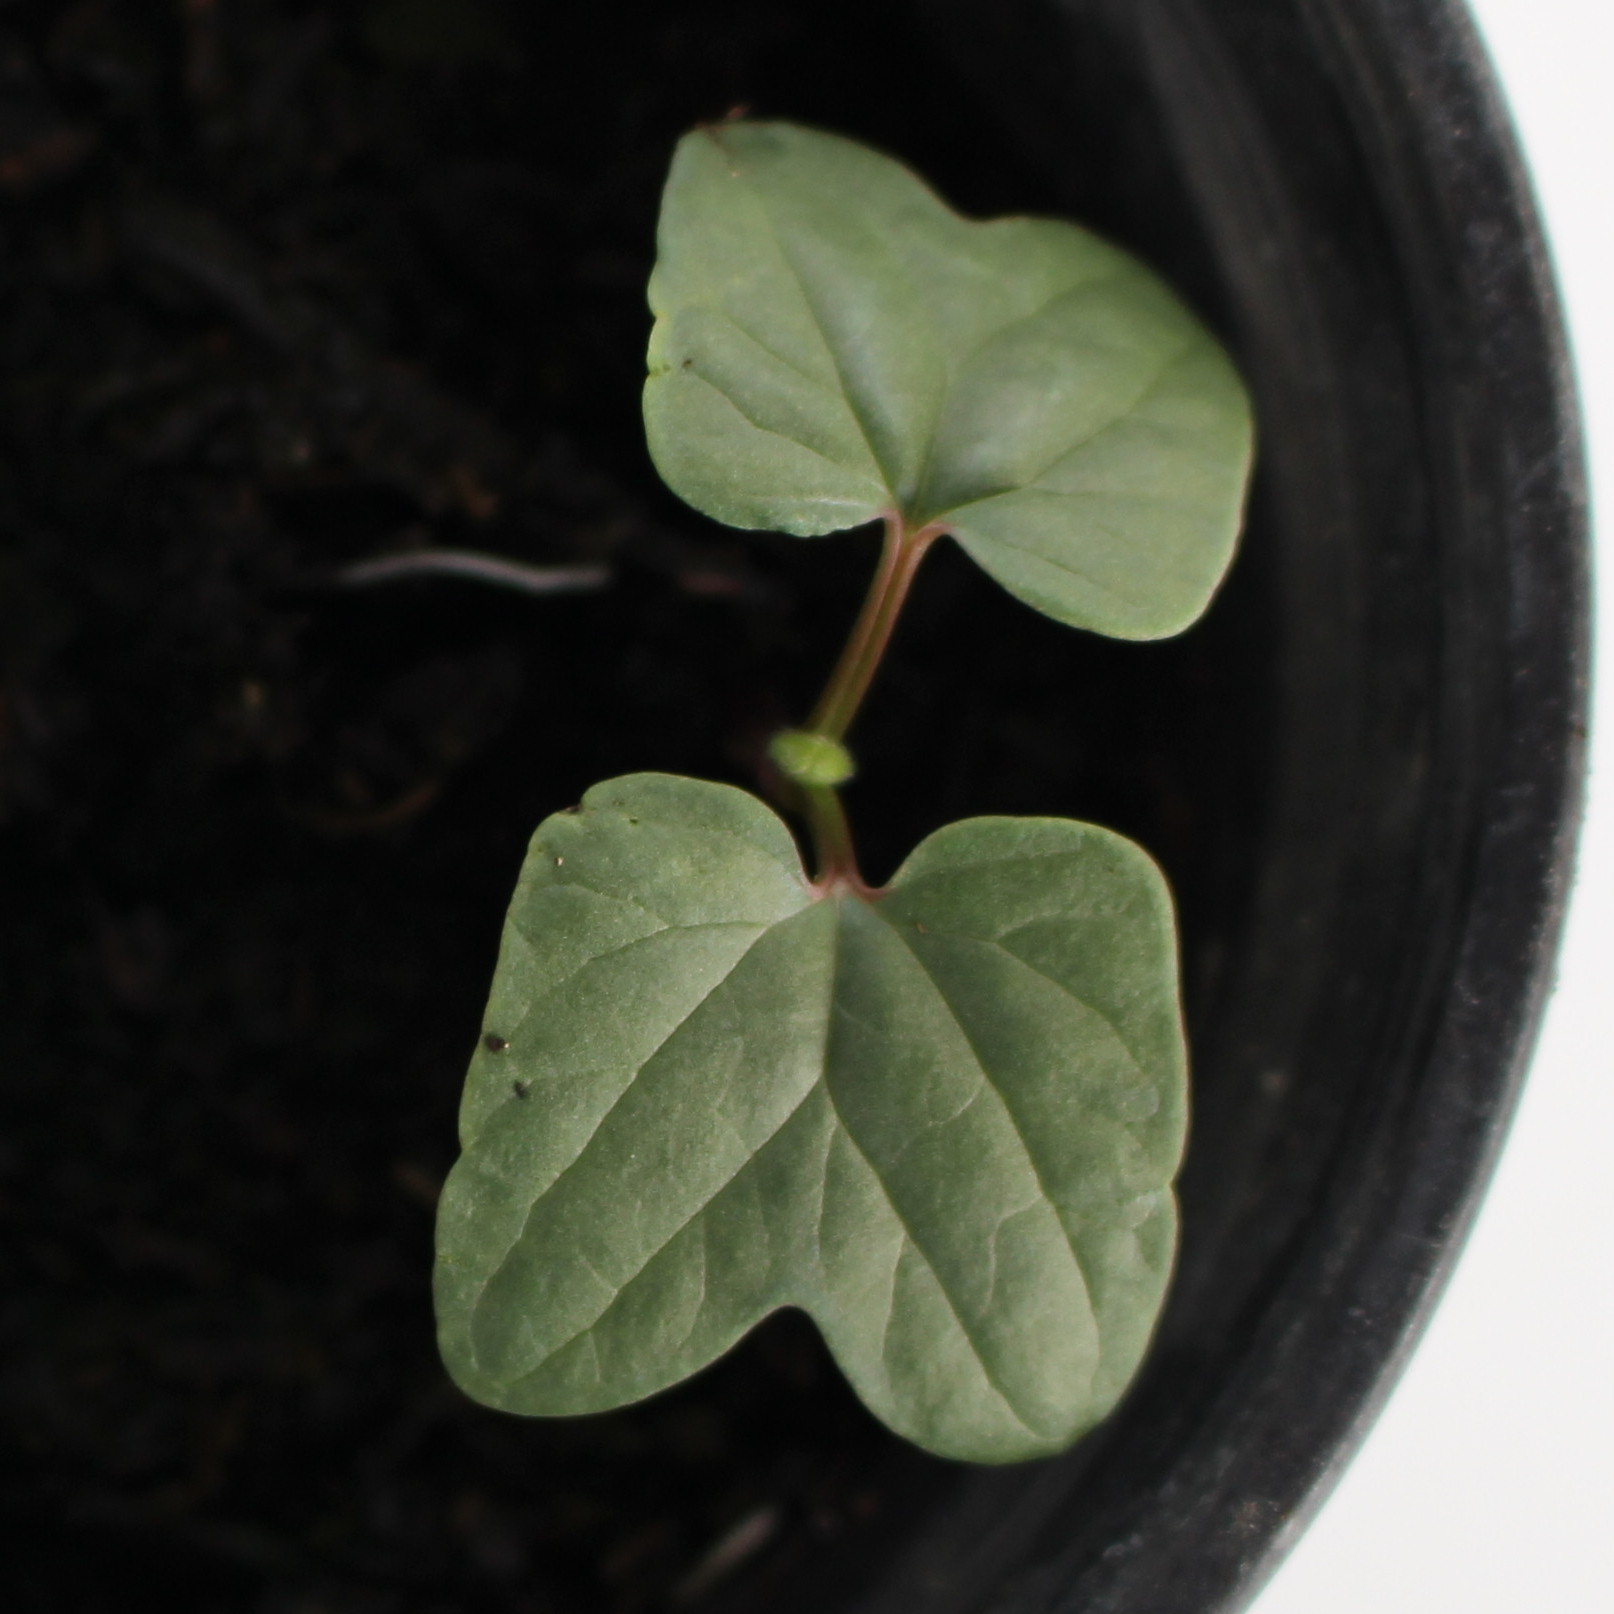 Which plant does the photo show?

Convolvulus arvensis
